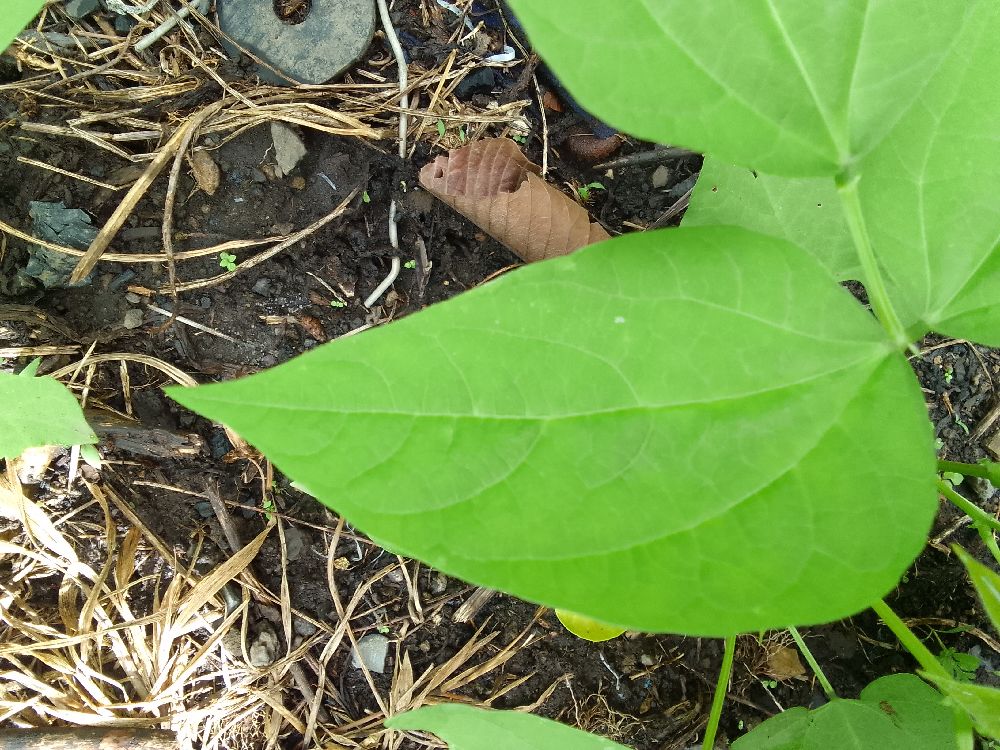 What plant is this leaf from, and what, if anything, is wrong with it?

common bean, healthy
